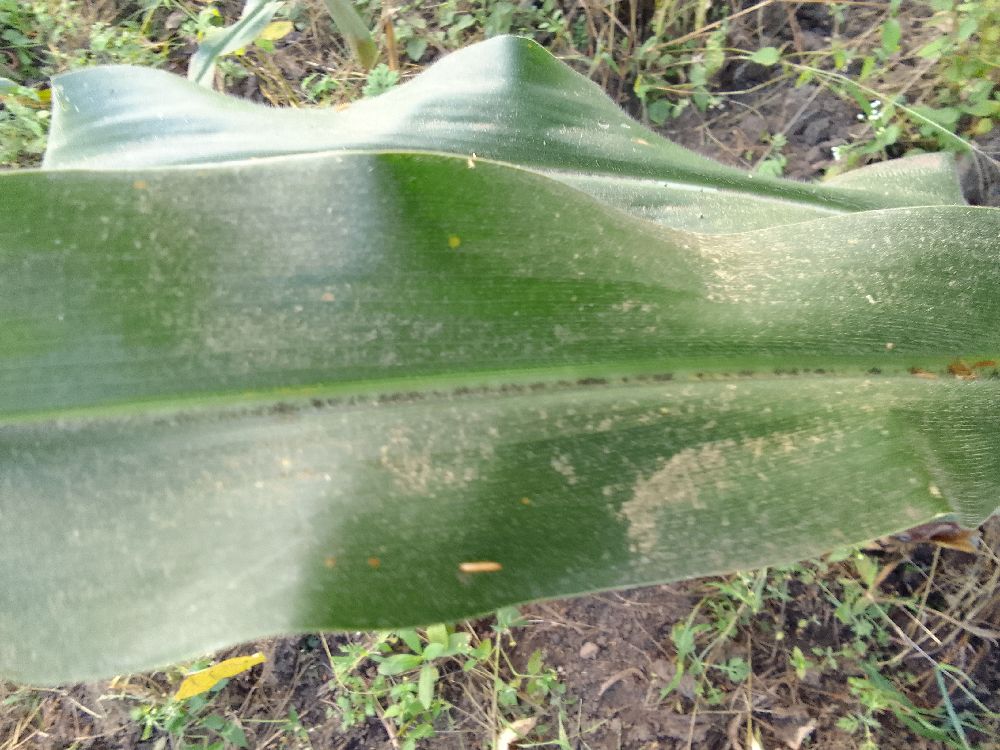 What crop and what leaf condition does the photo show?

maize, healthy
